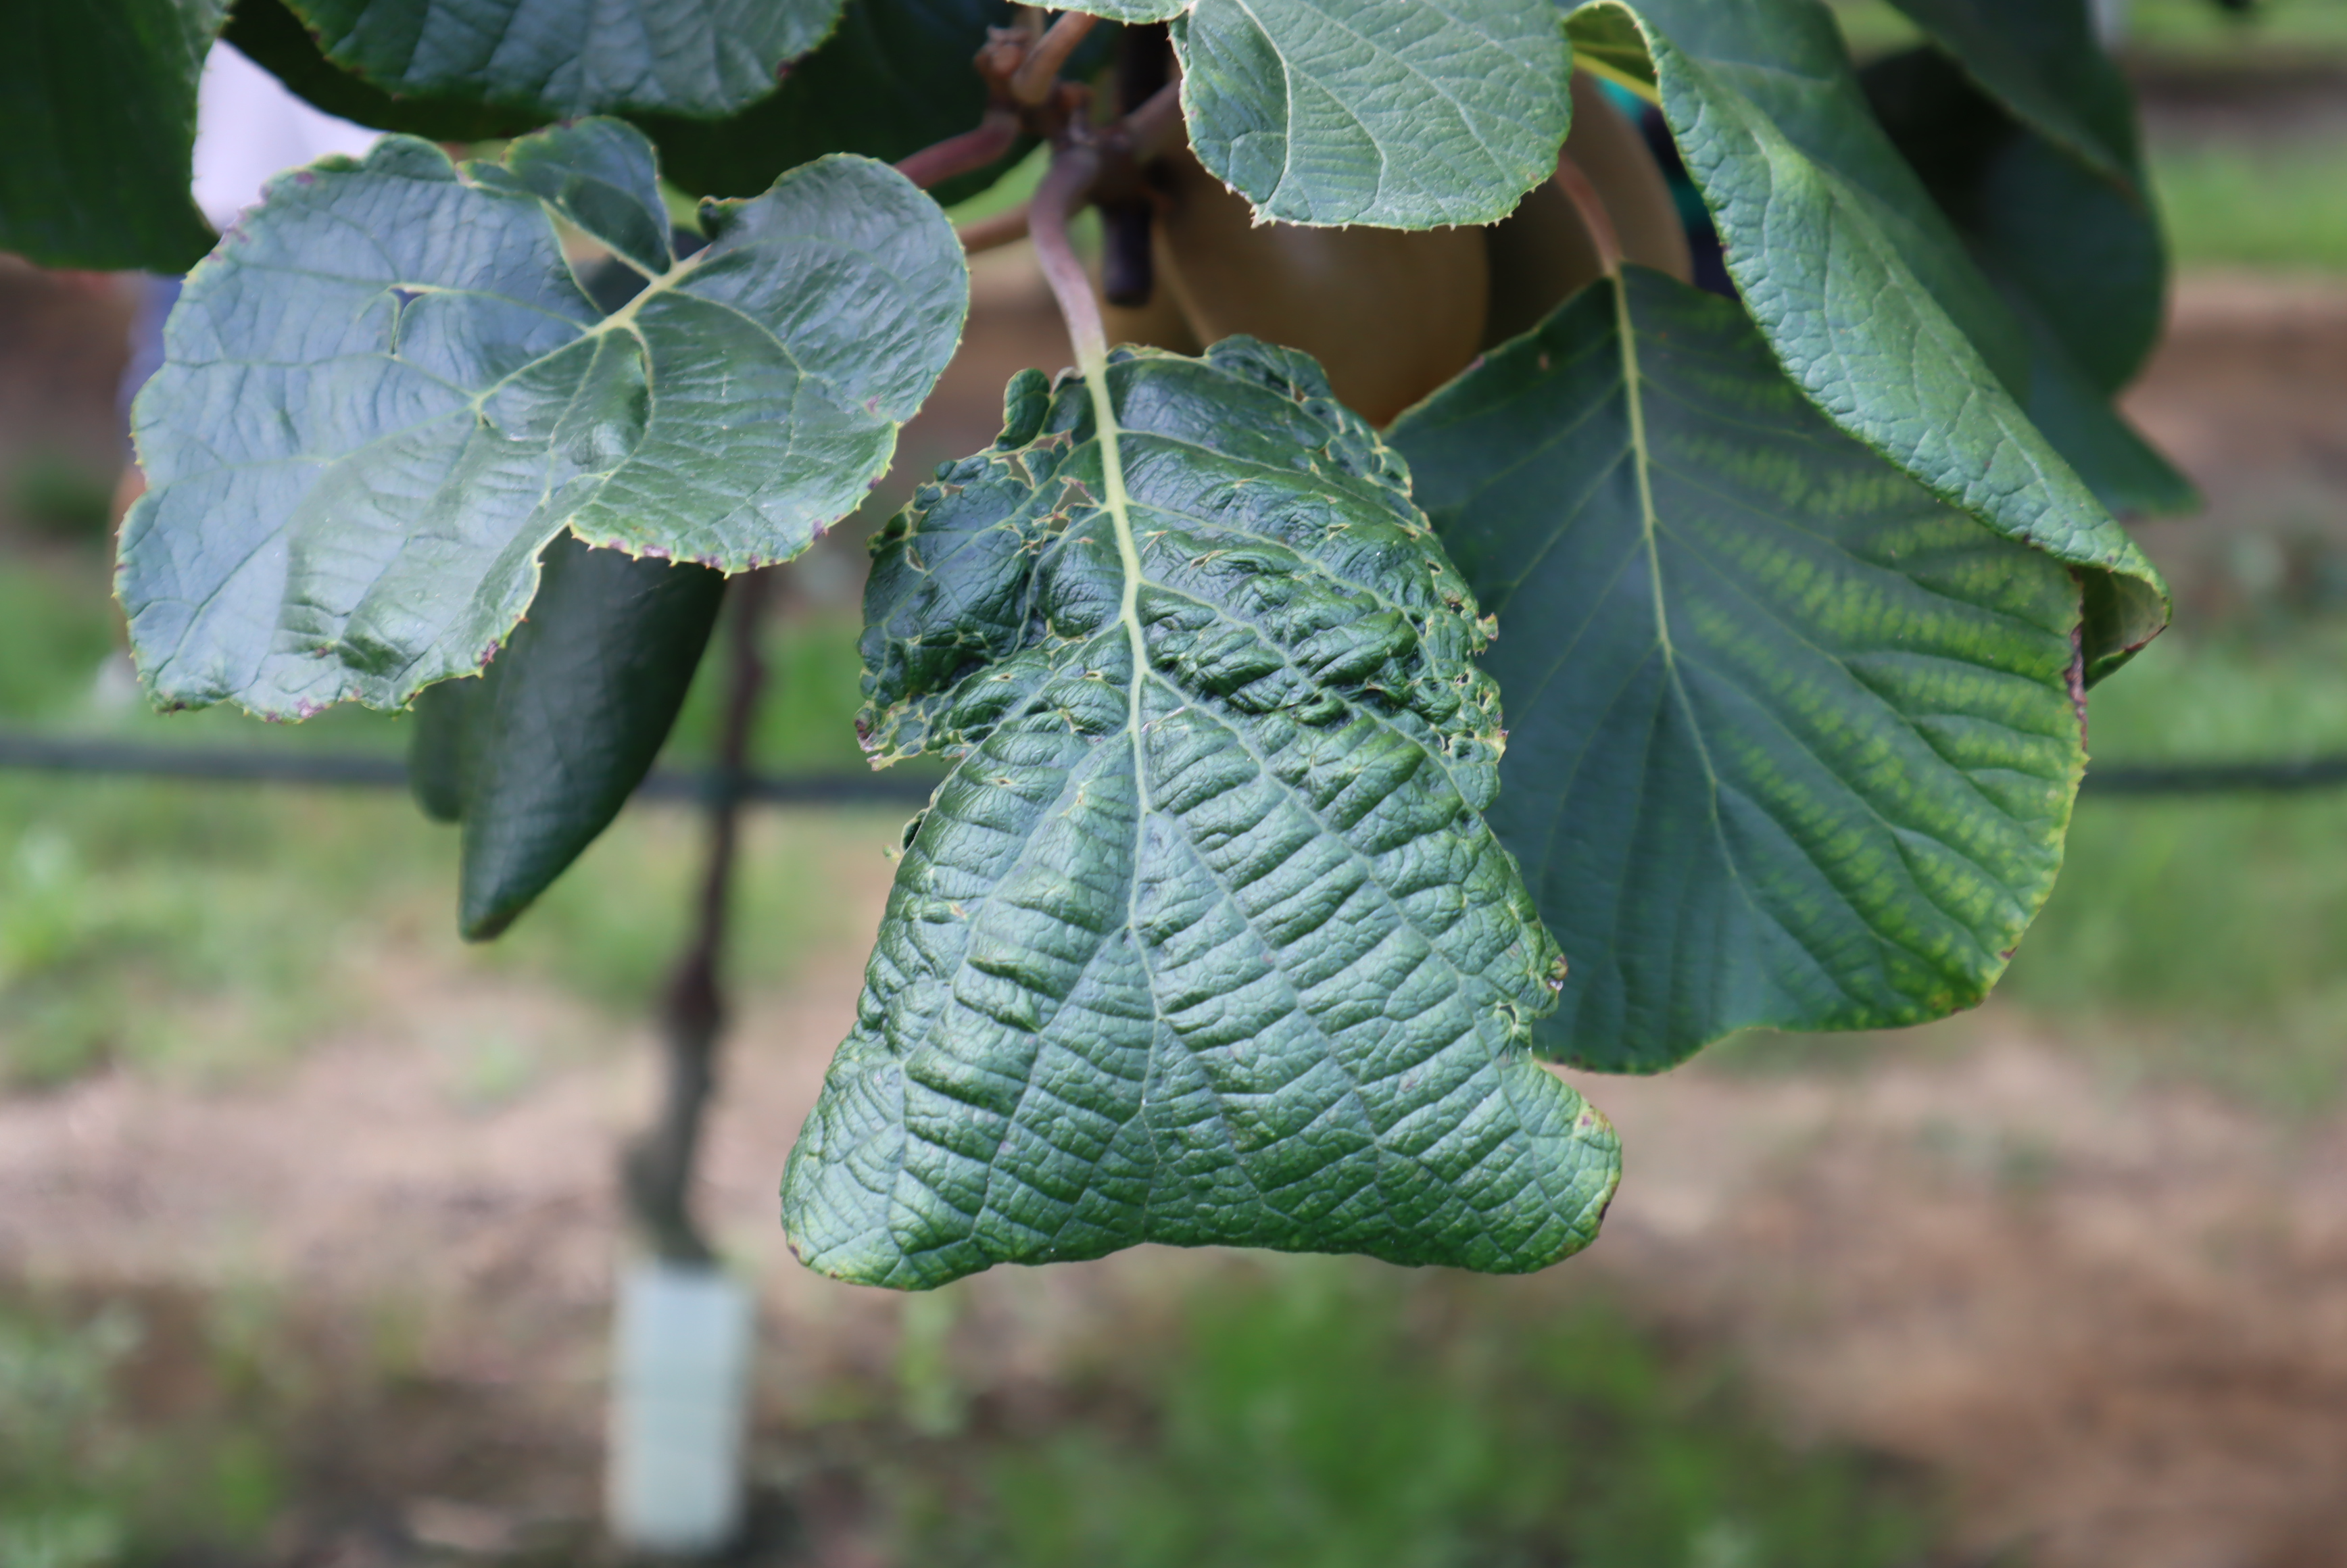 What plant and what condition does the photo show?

kiwi, mechanical damage, phytophagous
